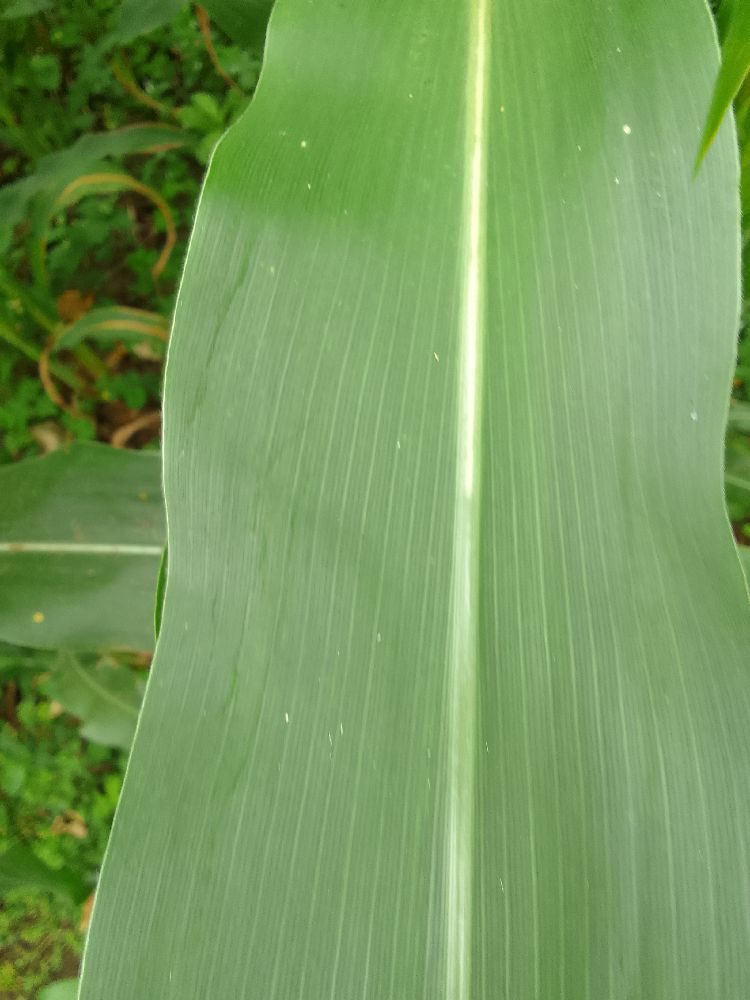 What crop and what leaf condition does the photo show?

maize, healthy
